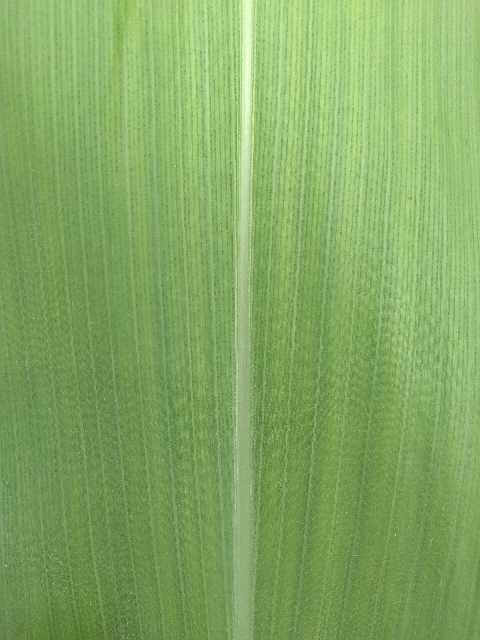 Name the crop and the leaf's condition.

maize, healthy
